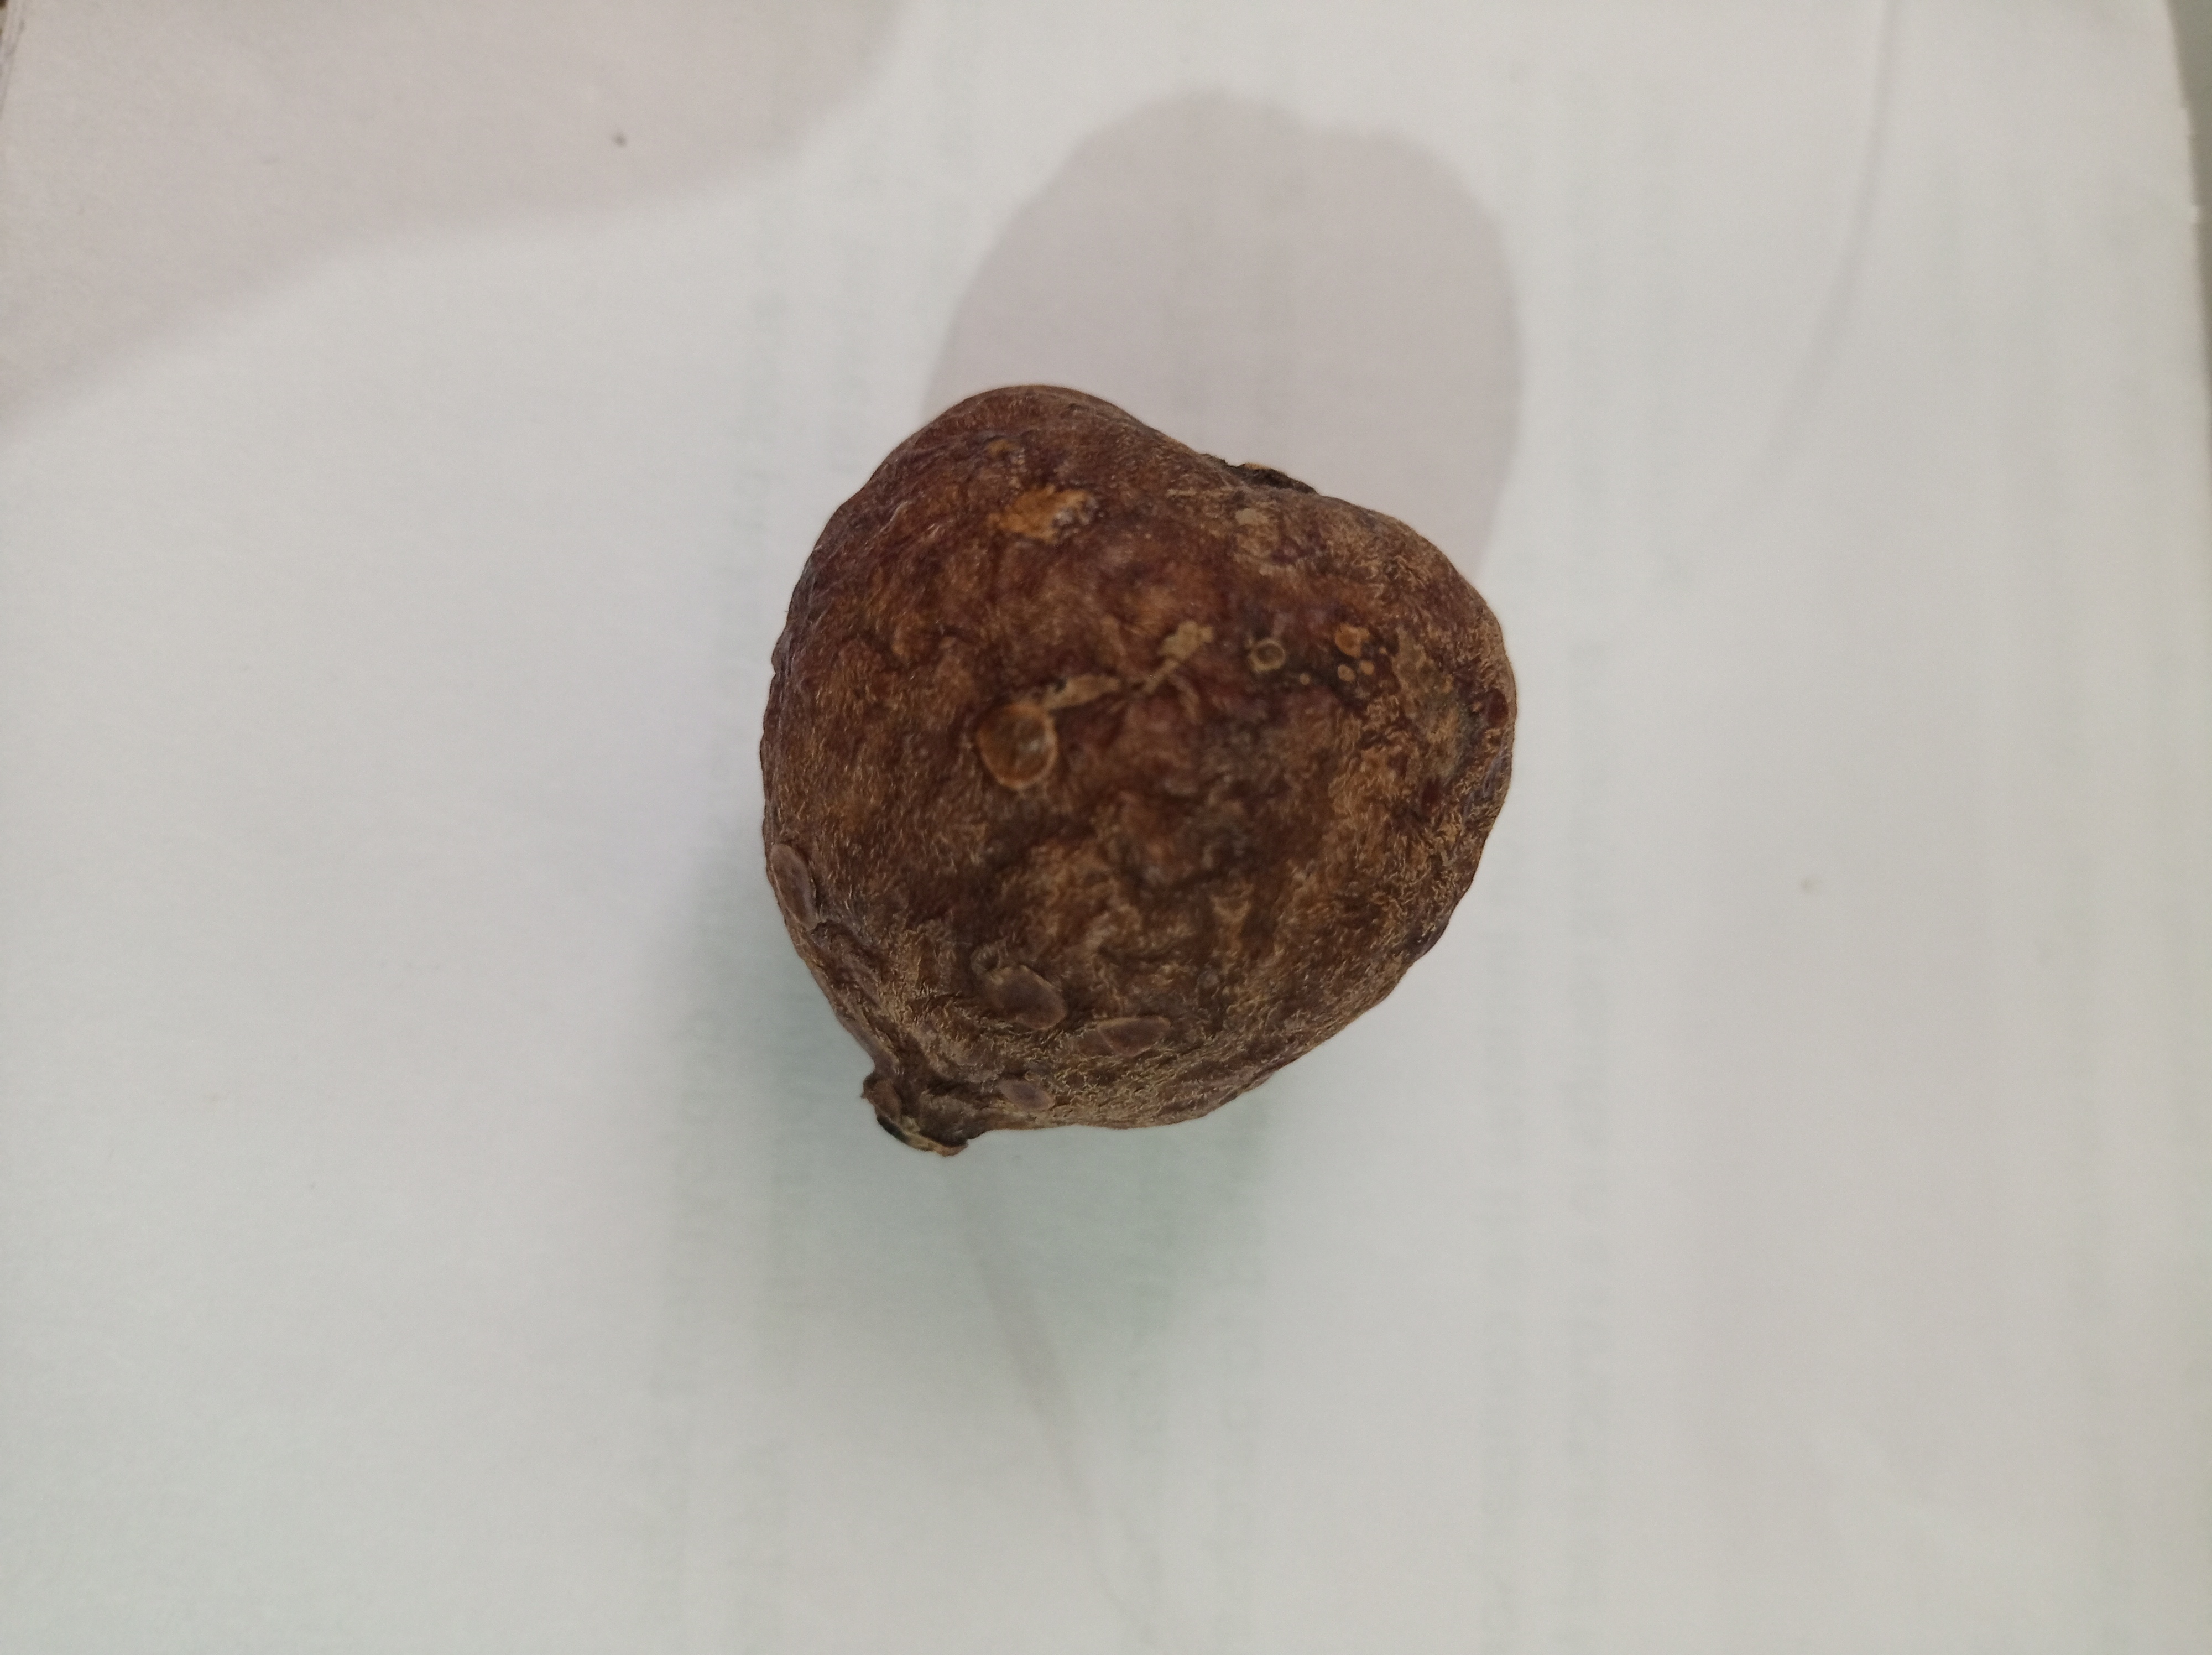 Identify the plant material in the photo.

madanphal
